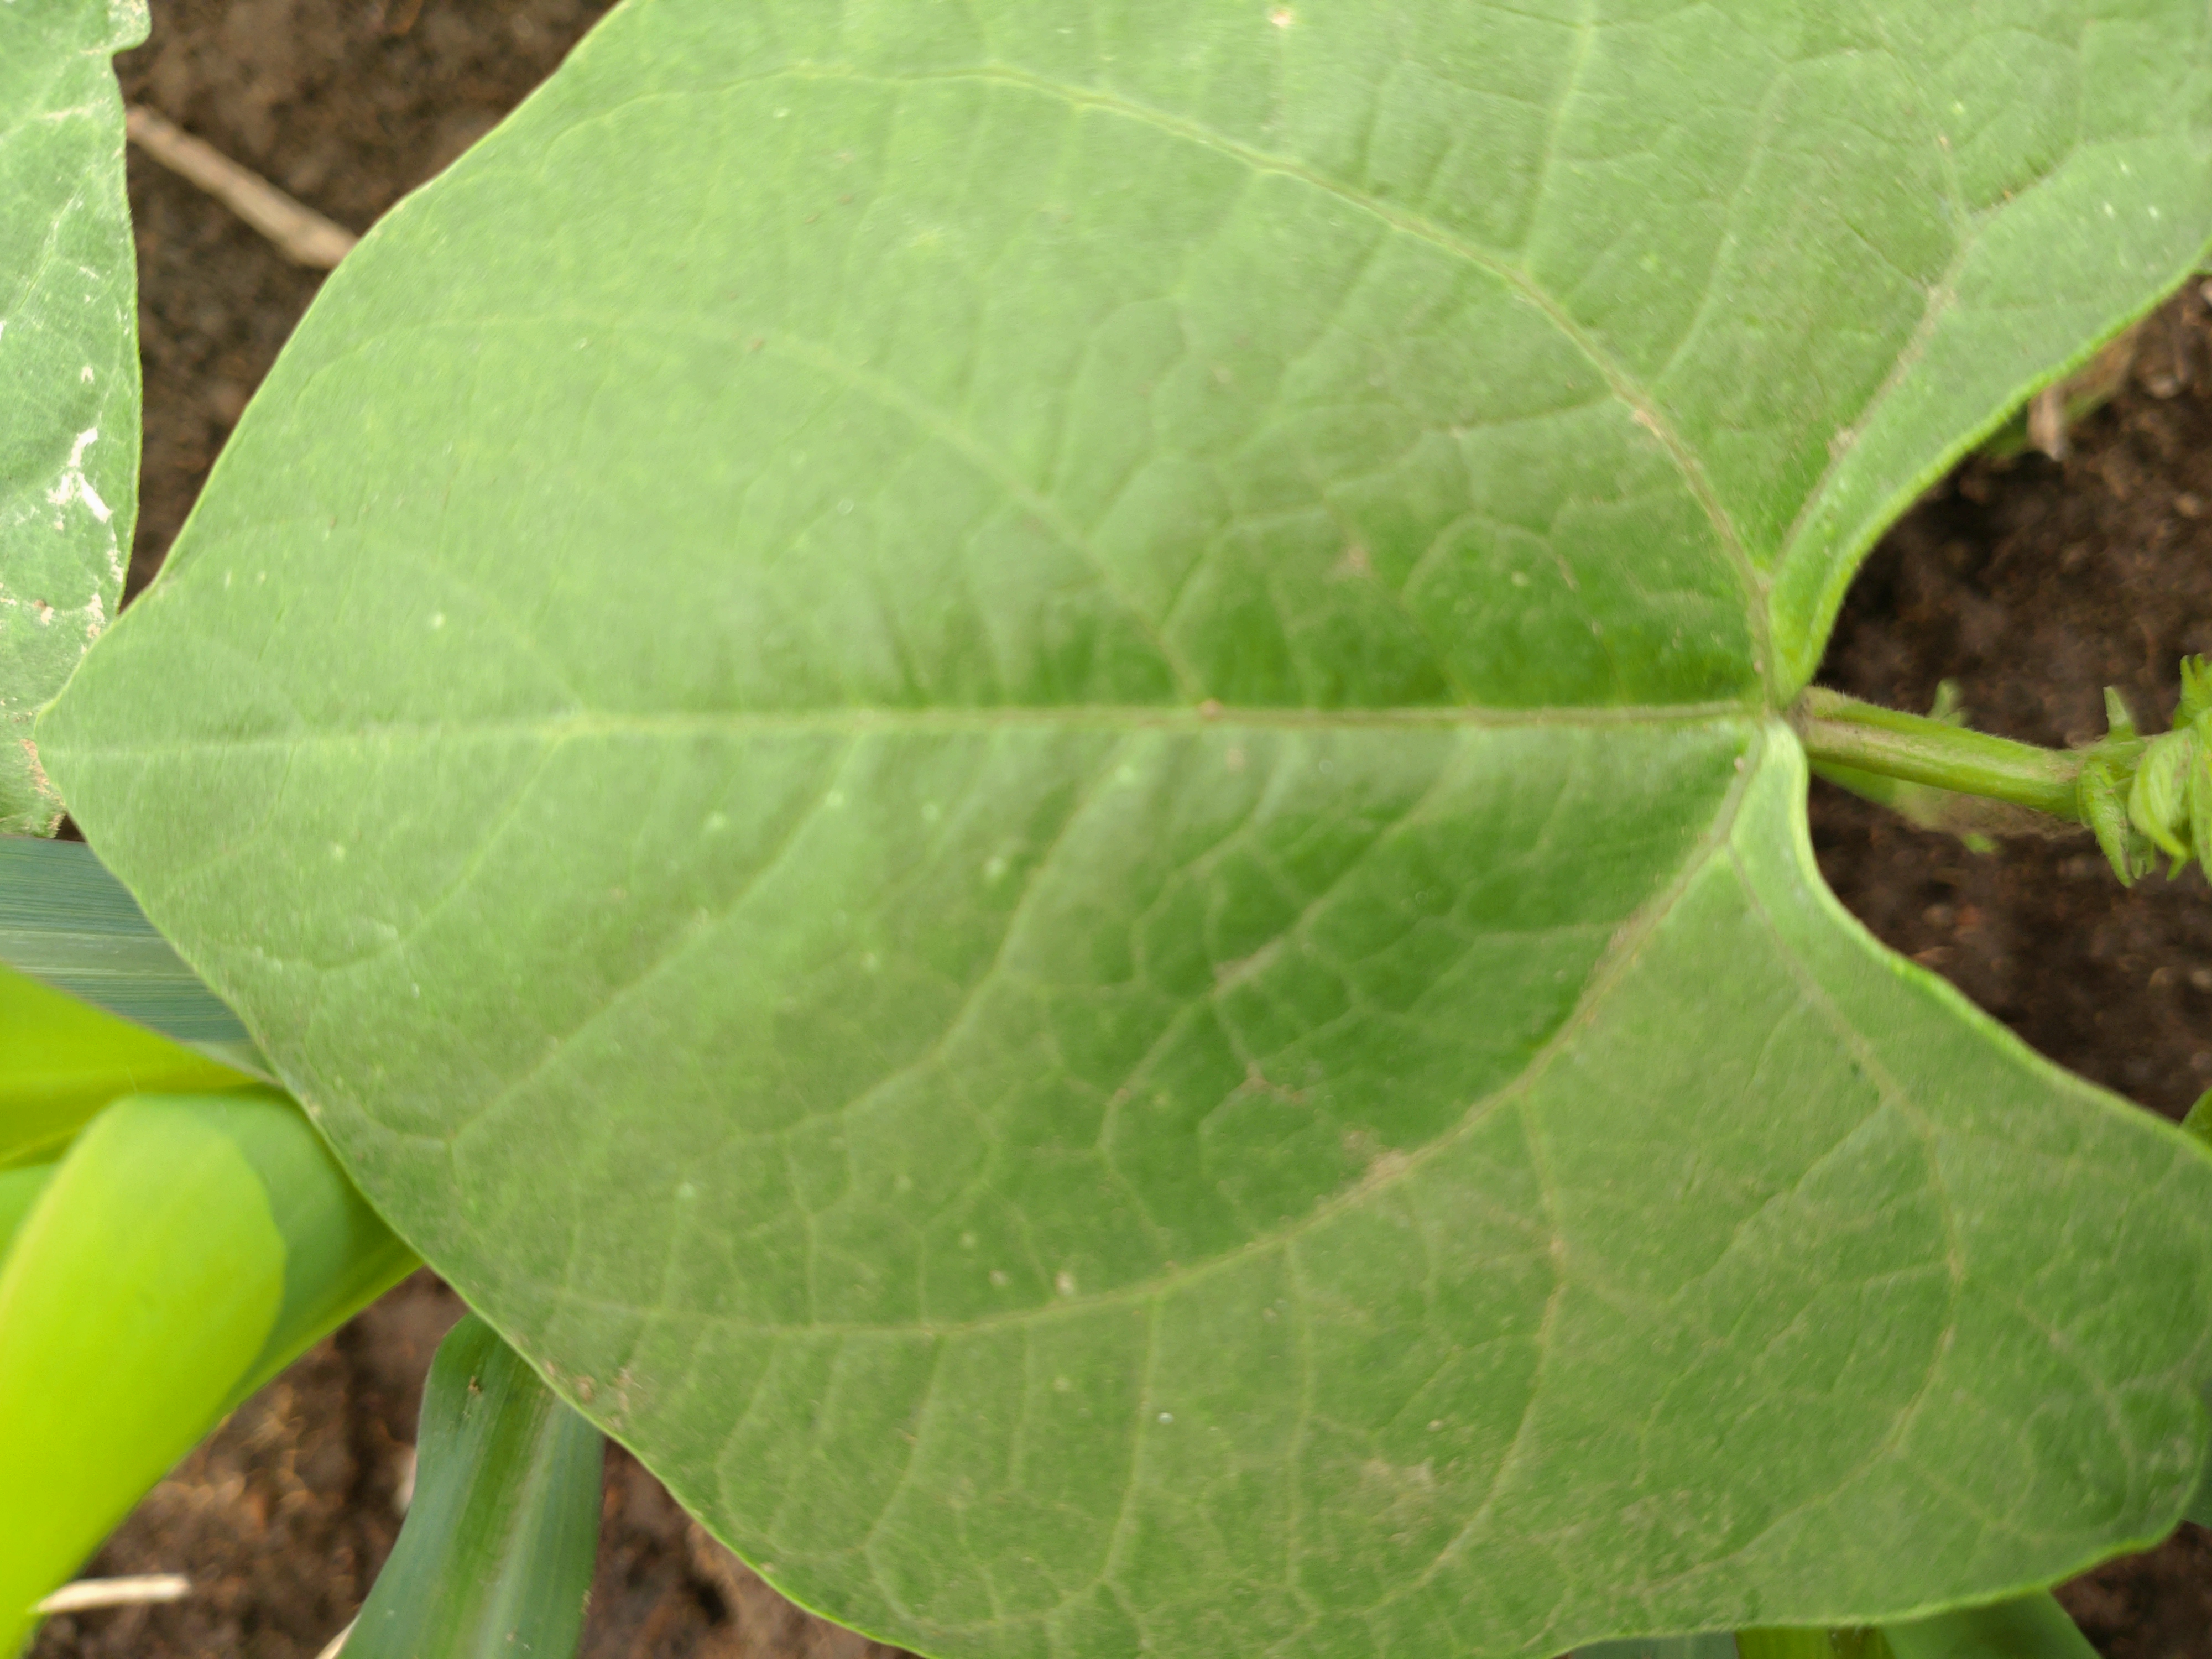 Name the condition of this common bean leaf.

healthy
